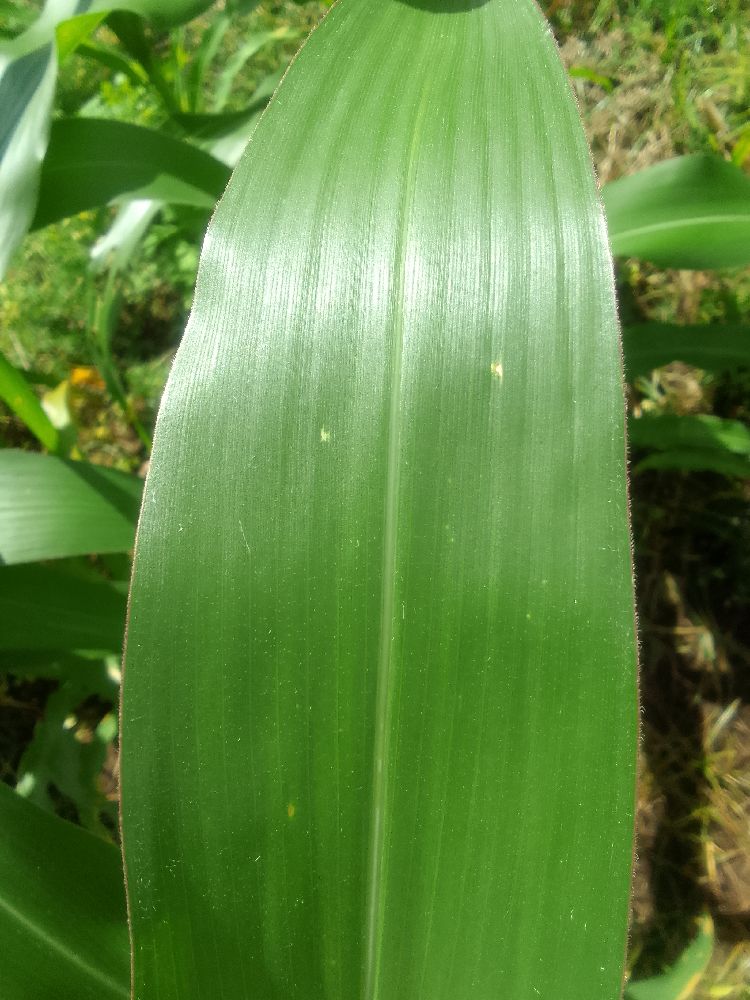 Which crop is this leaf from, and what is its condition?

maize, healthy
